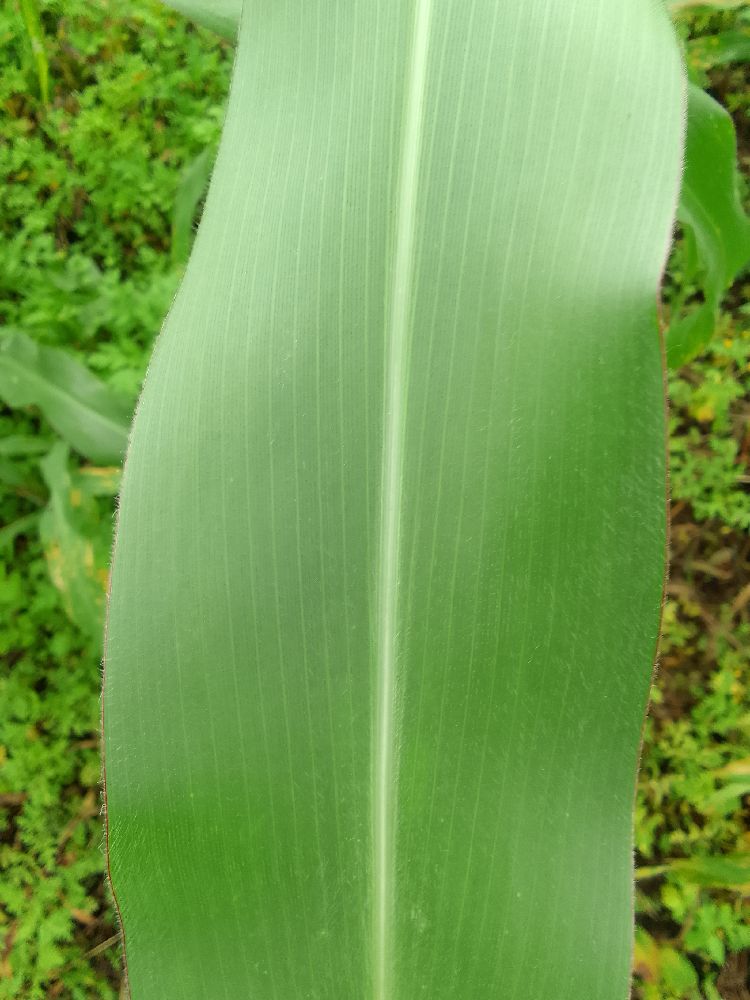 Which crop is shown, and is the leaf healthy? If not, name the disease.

maize, healthy
